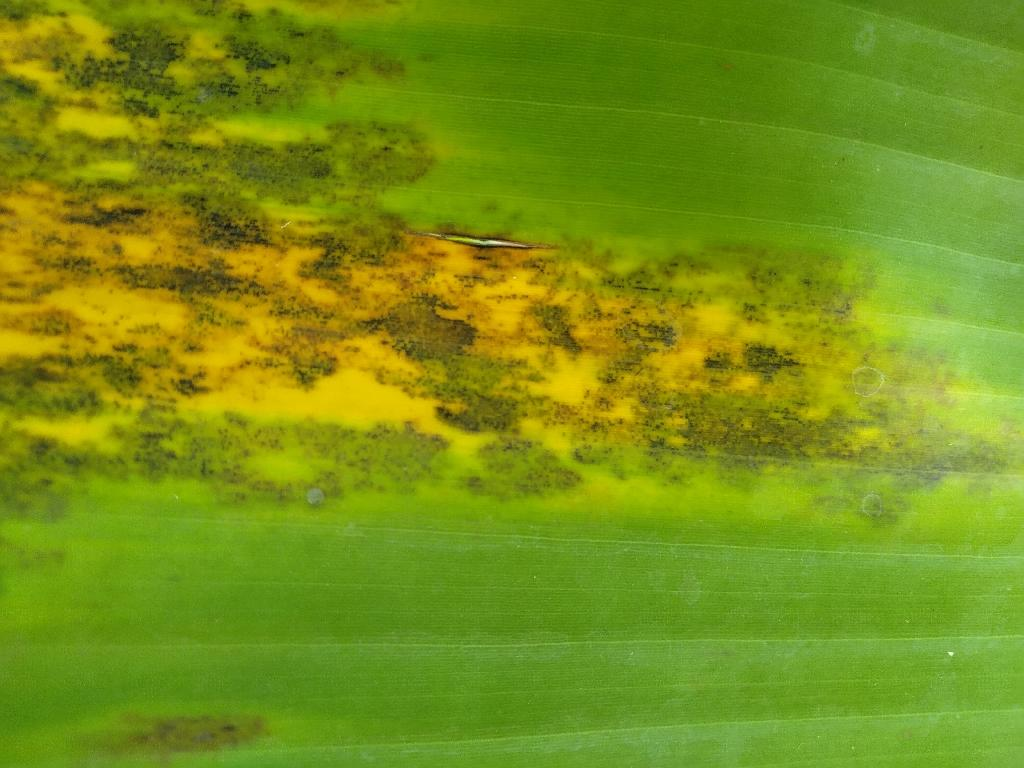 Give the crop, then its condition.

banana, black sigatoka
